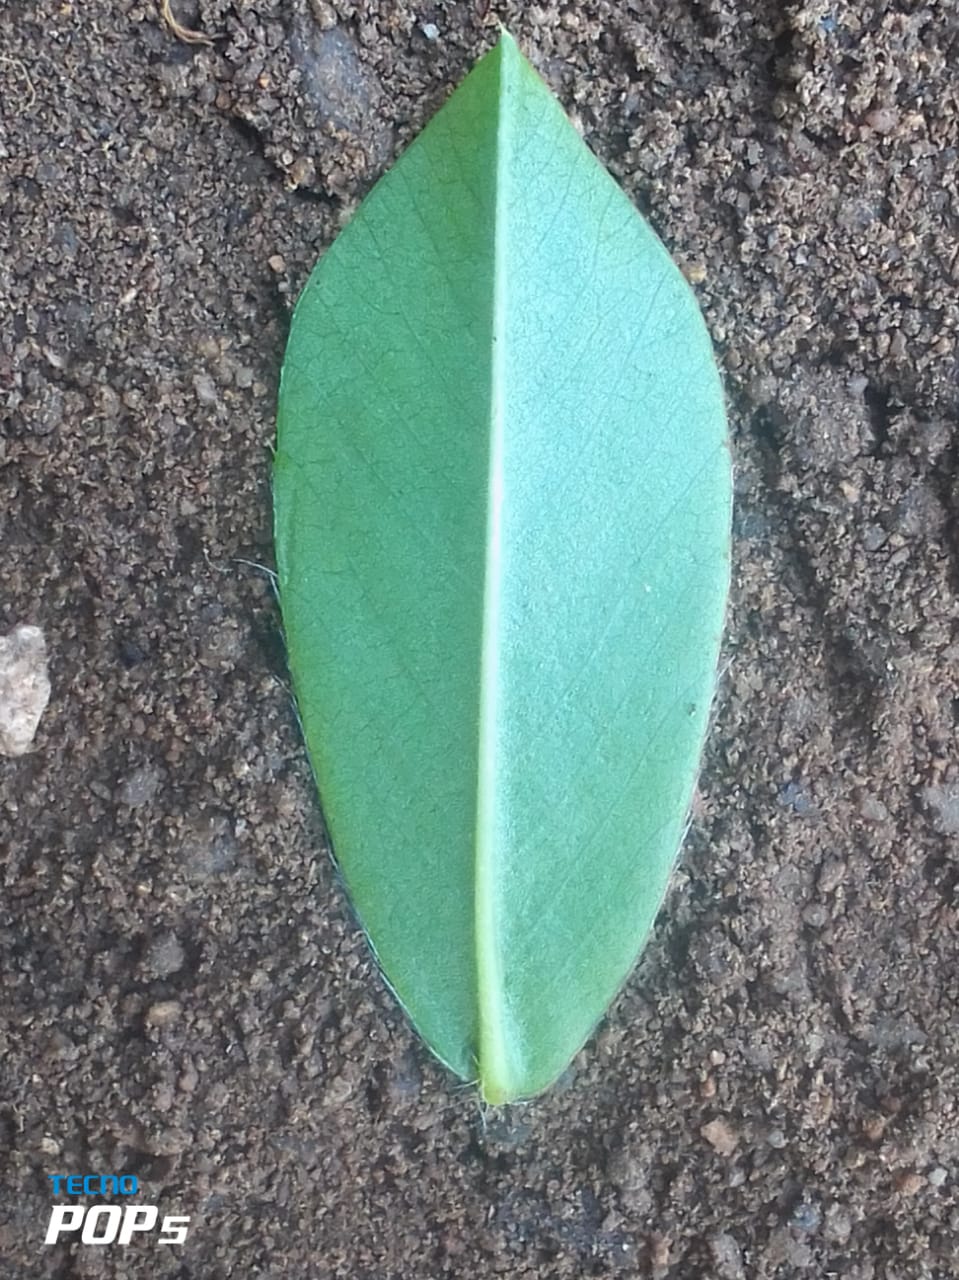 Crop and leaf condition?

peanut, healthy leaves
